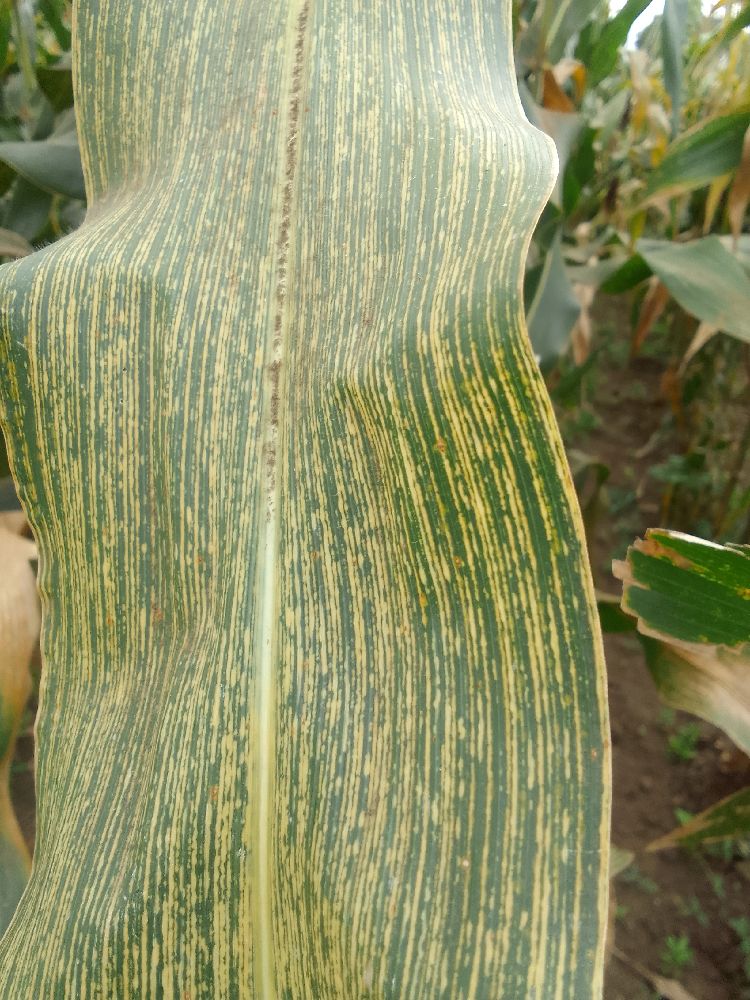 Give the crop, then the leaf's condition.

maize, maize streak virus
